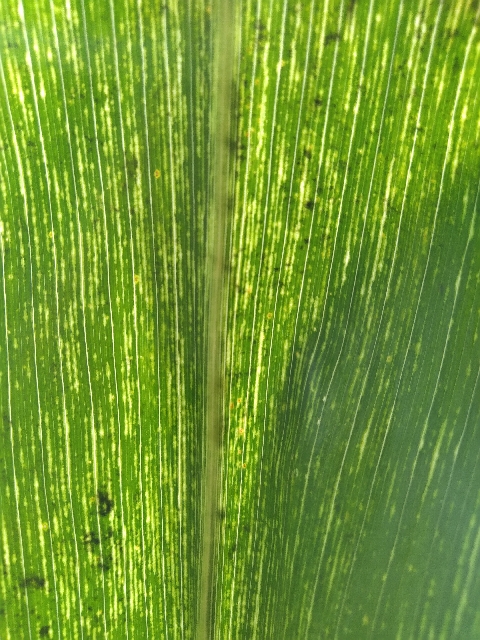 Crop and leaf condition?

maize, maize streak virus
